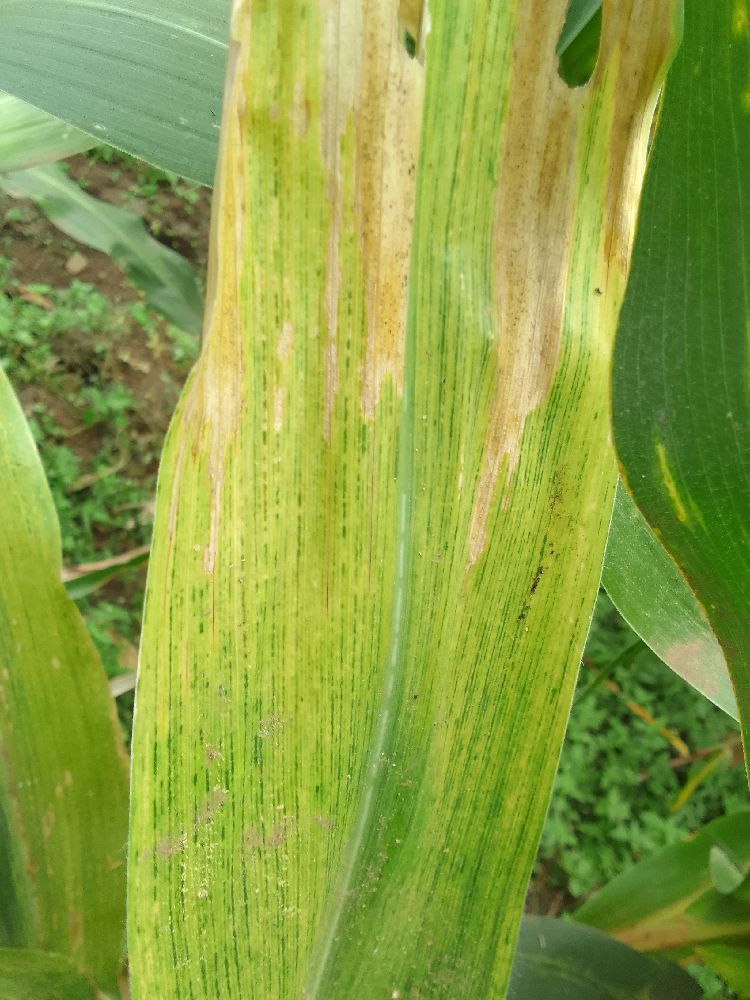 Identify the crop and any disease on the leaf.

maize, maize lethal necrosis
